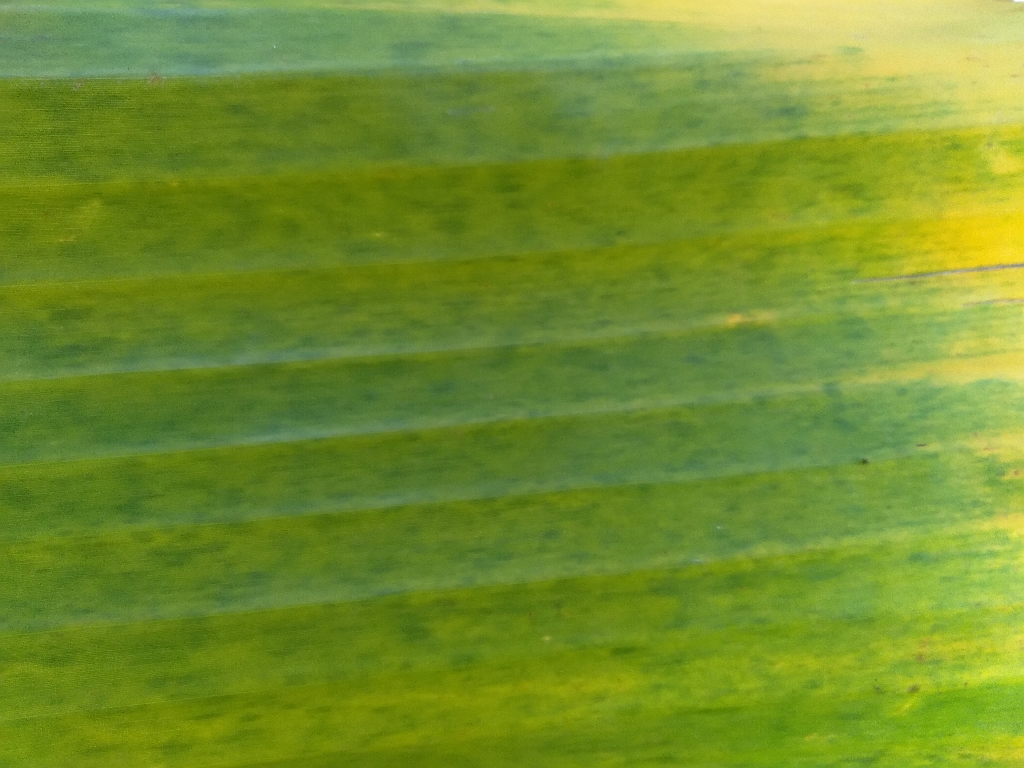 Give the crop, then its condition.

banana, fusarium wilt race 1
